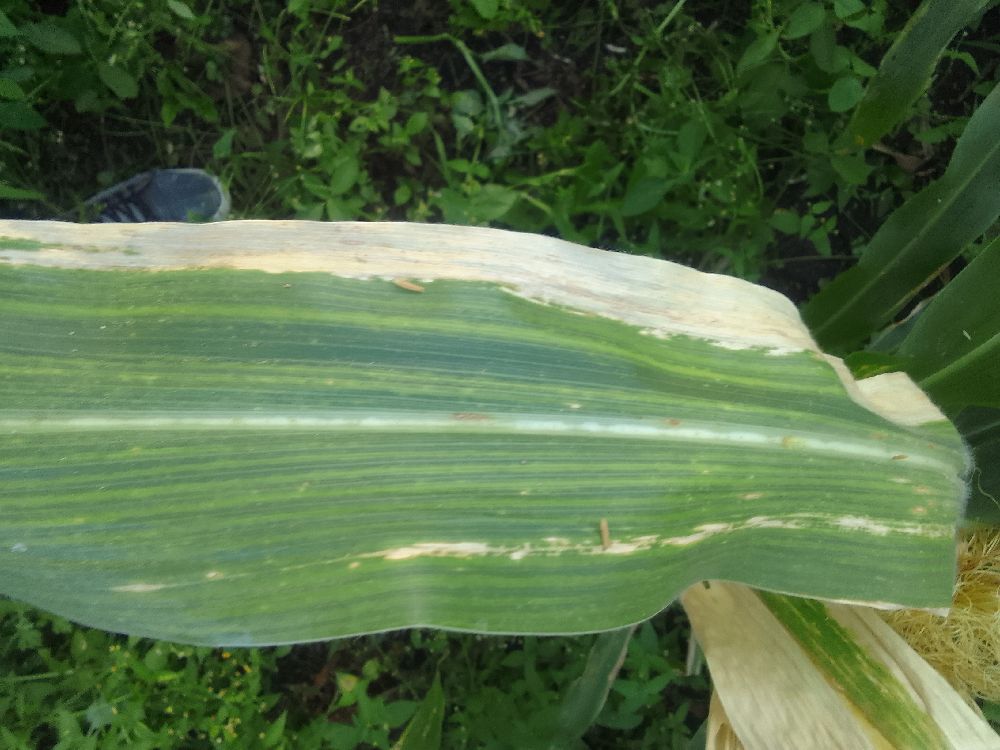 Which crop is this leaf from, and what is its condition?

maize, maize lethal necrosis
